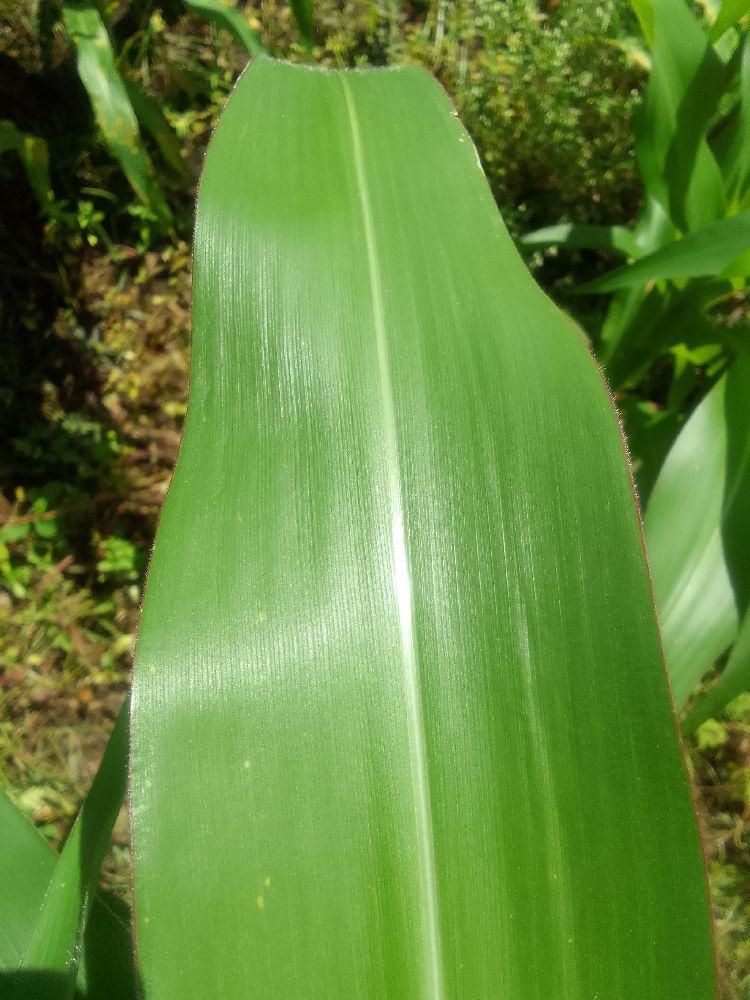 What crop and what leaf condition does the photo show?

maize, healthy
